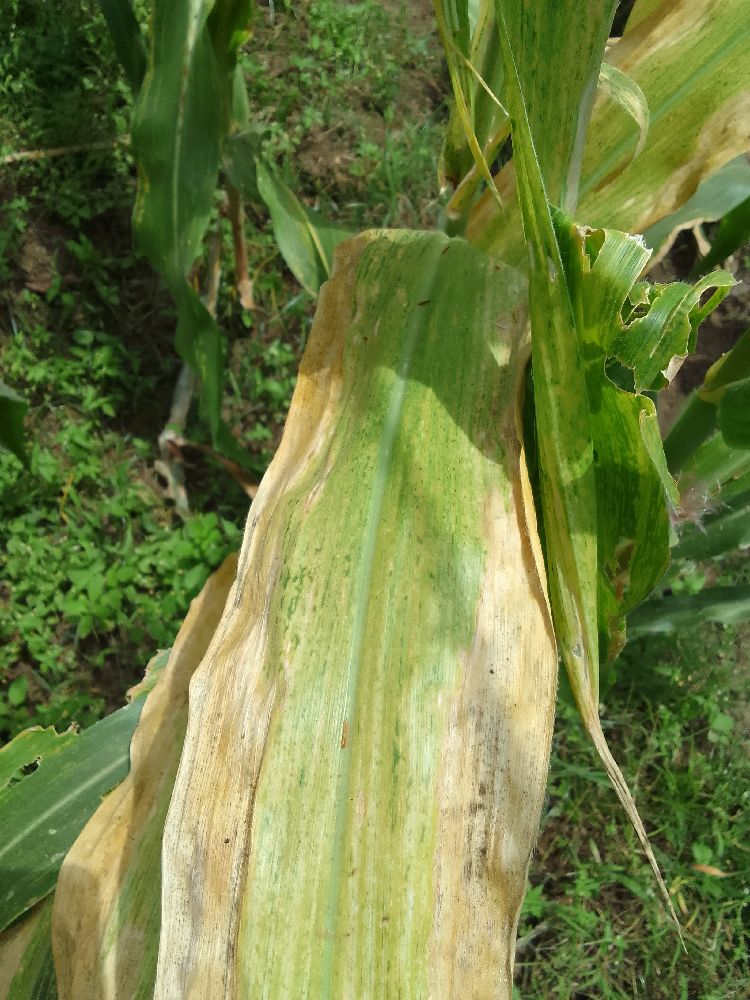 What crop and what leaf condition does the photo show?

maize, maize lethal necrosis
